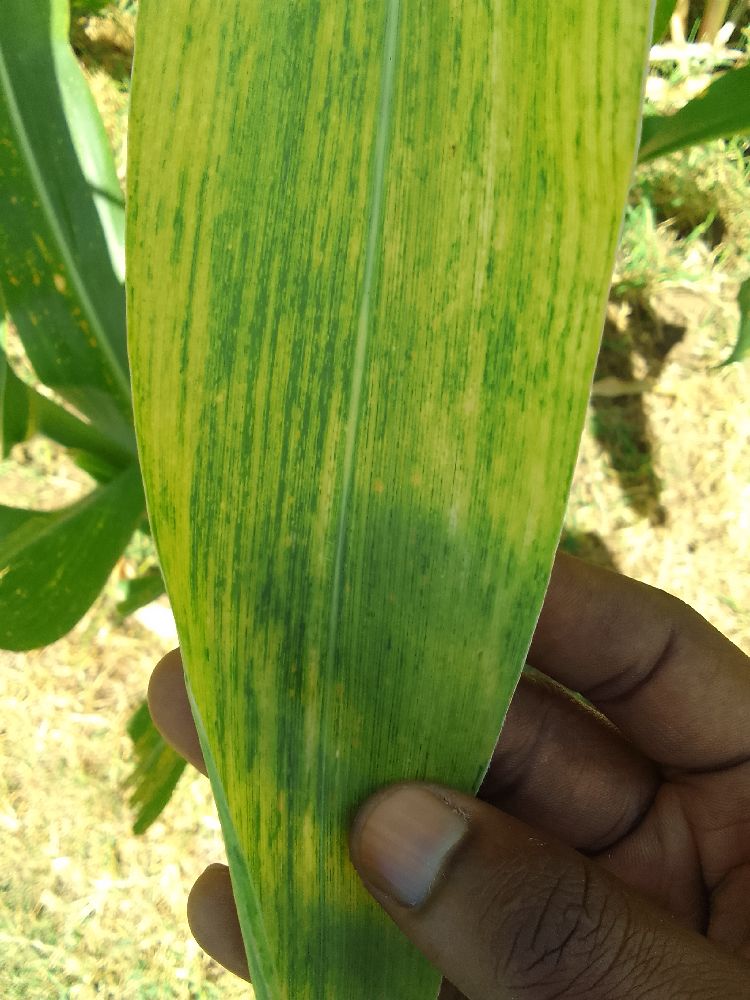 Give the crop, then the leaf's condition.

maize, maize lethal necrosis
